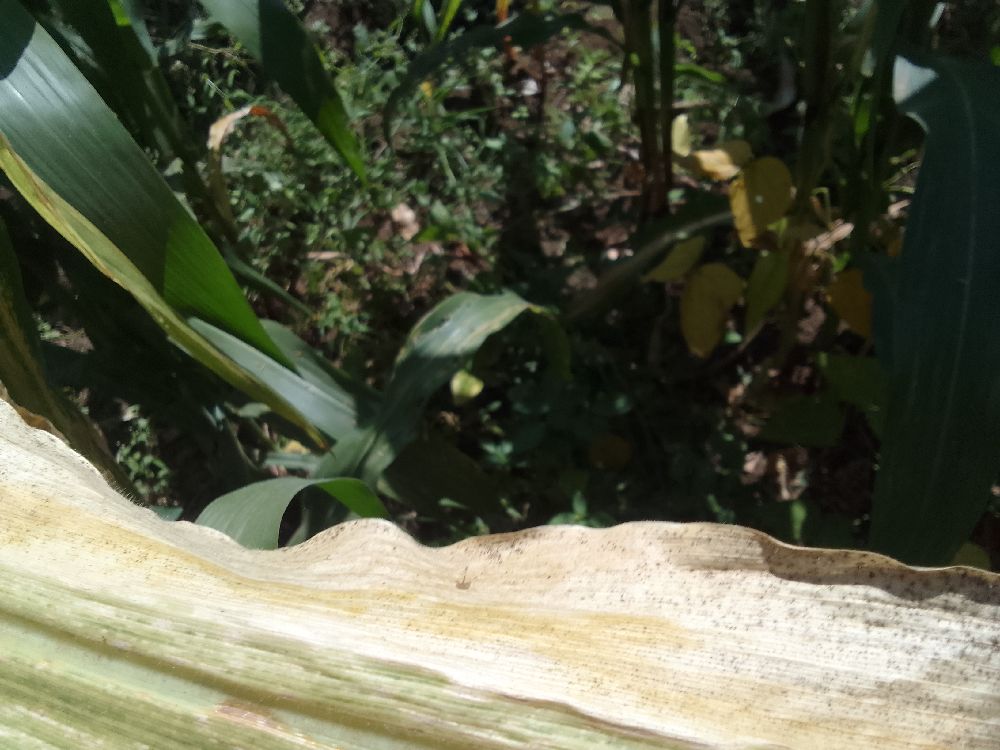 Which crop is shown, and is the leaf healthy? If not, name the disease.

maize, maize lethal necrosis
